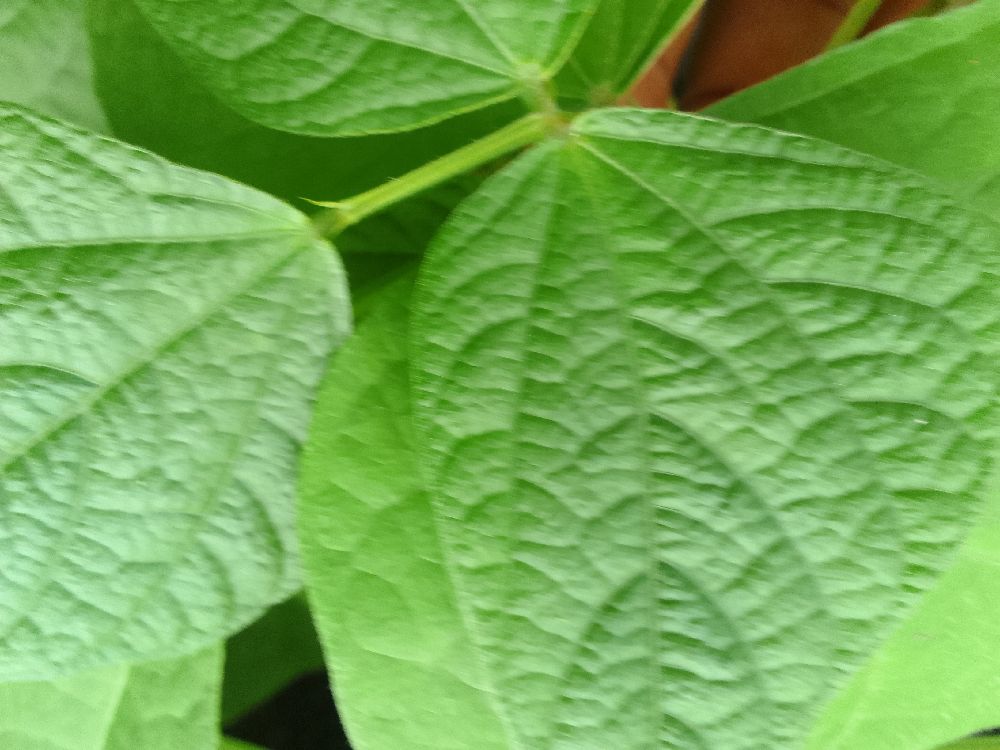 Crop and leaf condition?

common bean, healthy
